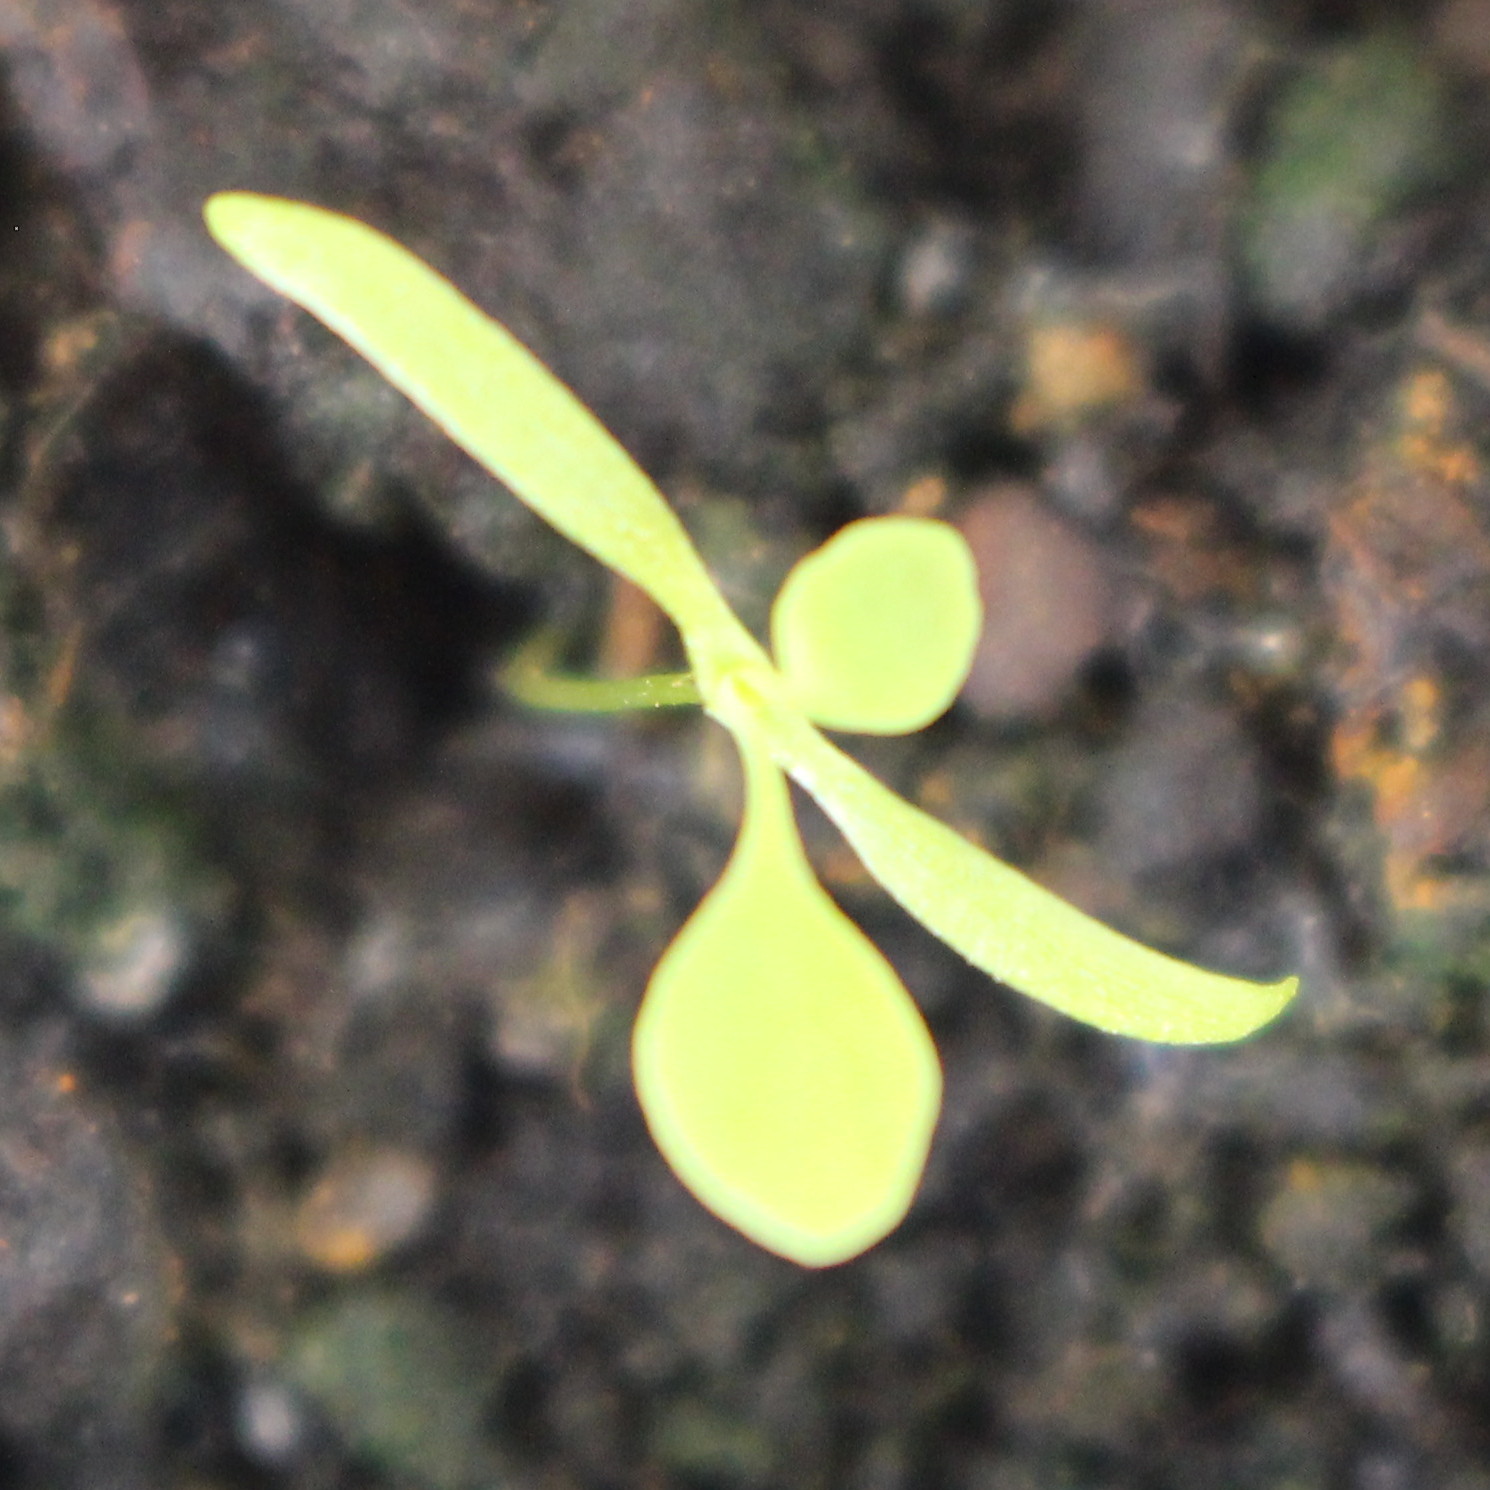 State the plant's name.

Papaver rhoeas
